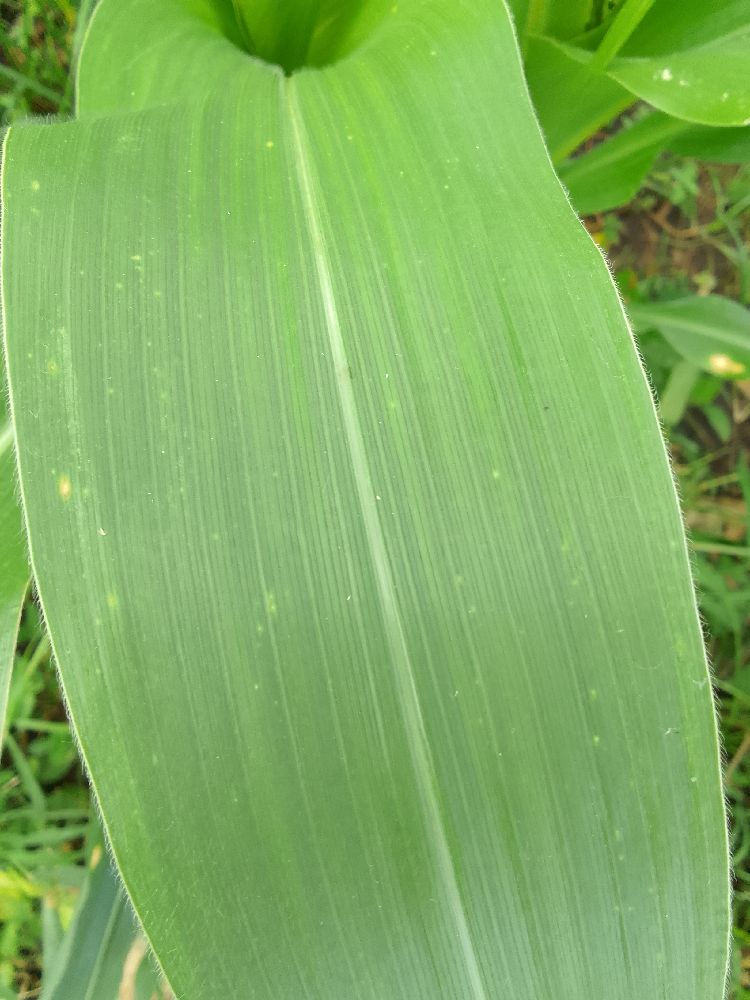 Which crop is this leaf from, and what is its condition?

maize, healthy
